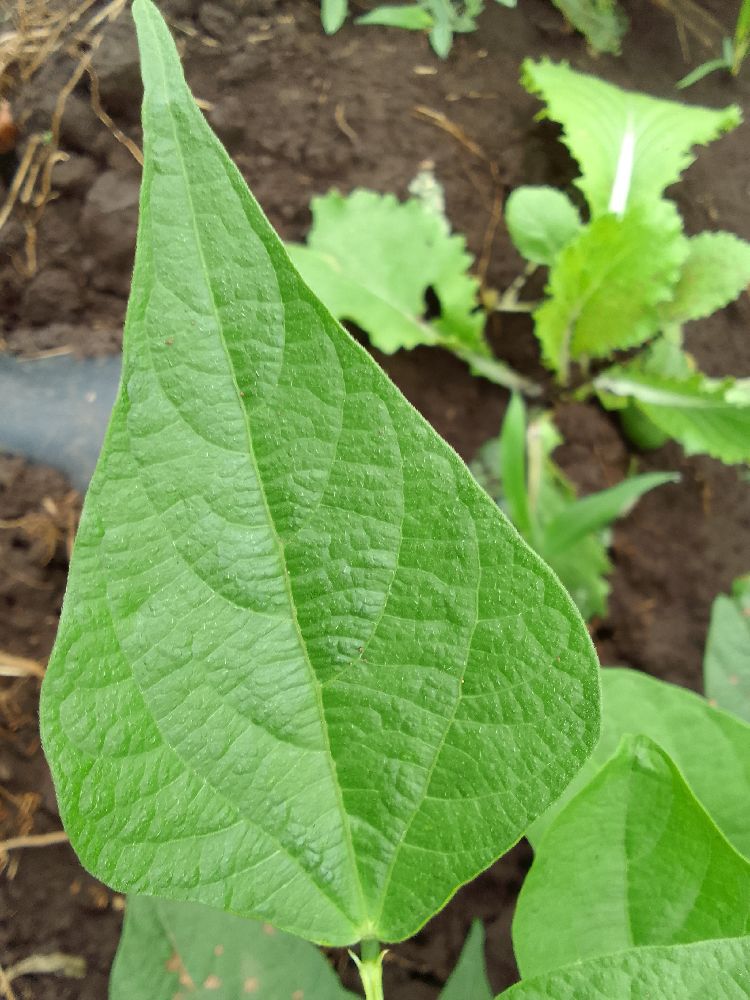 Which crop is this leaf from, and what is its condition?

common bean, healthy
